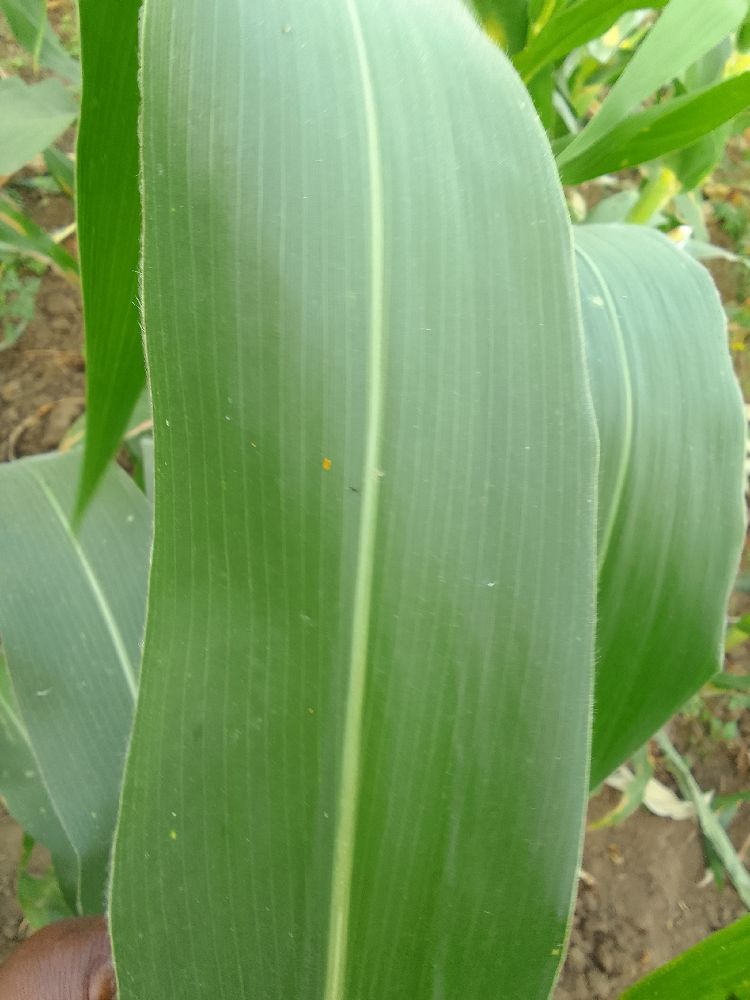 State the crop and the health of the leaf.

maize, healthy
